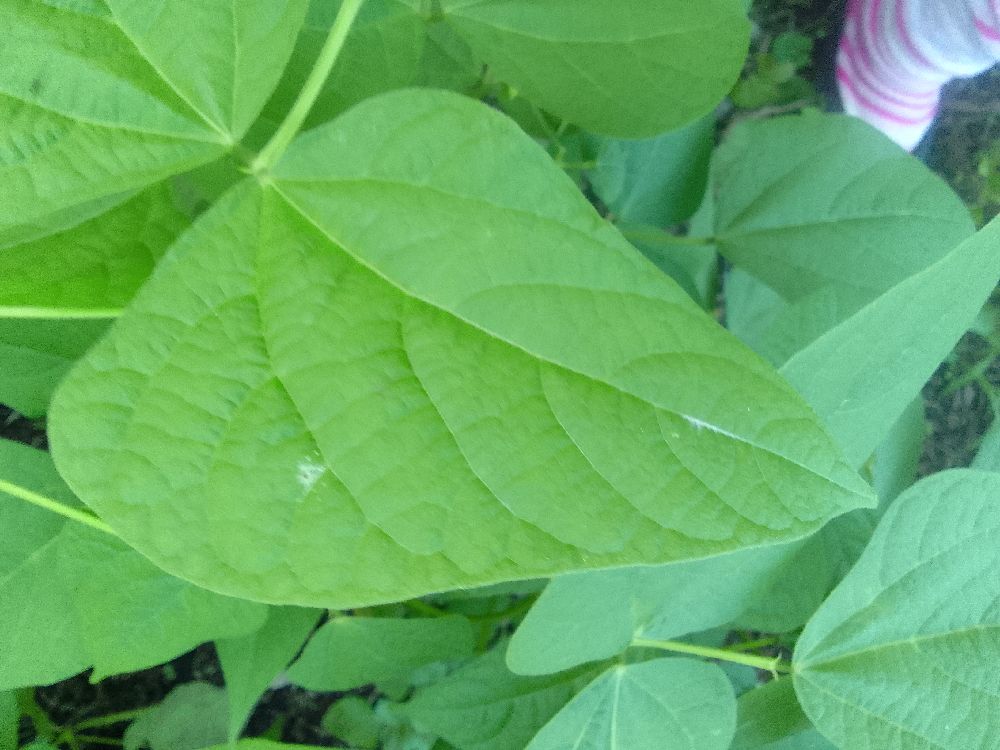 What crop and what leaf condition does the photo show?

common bean, healthy
